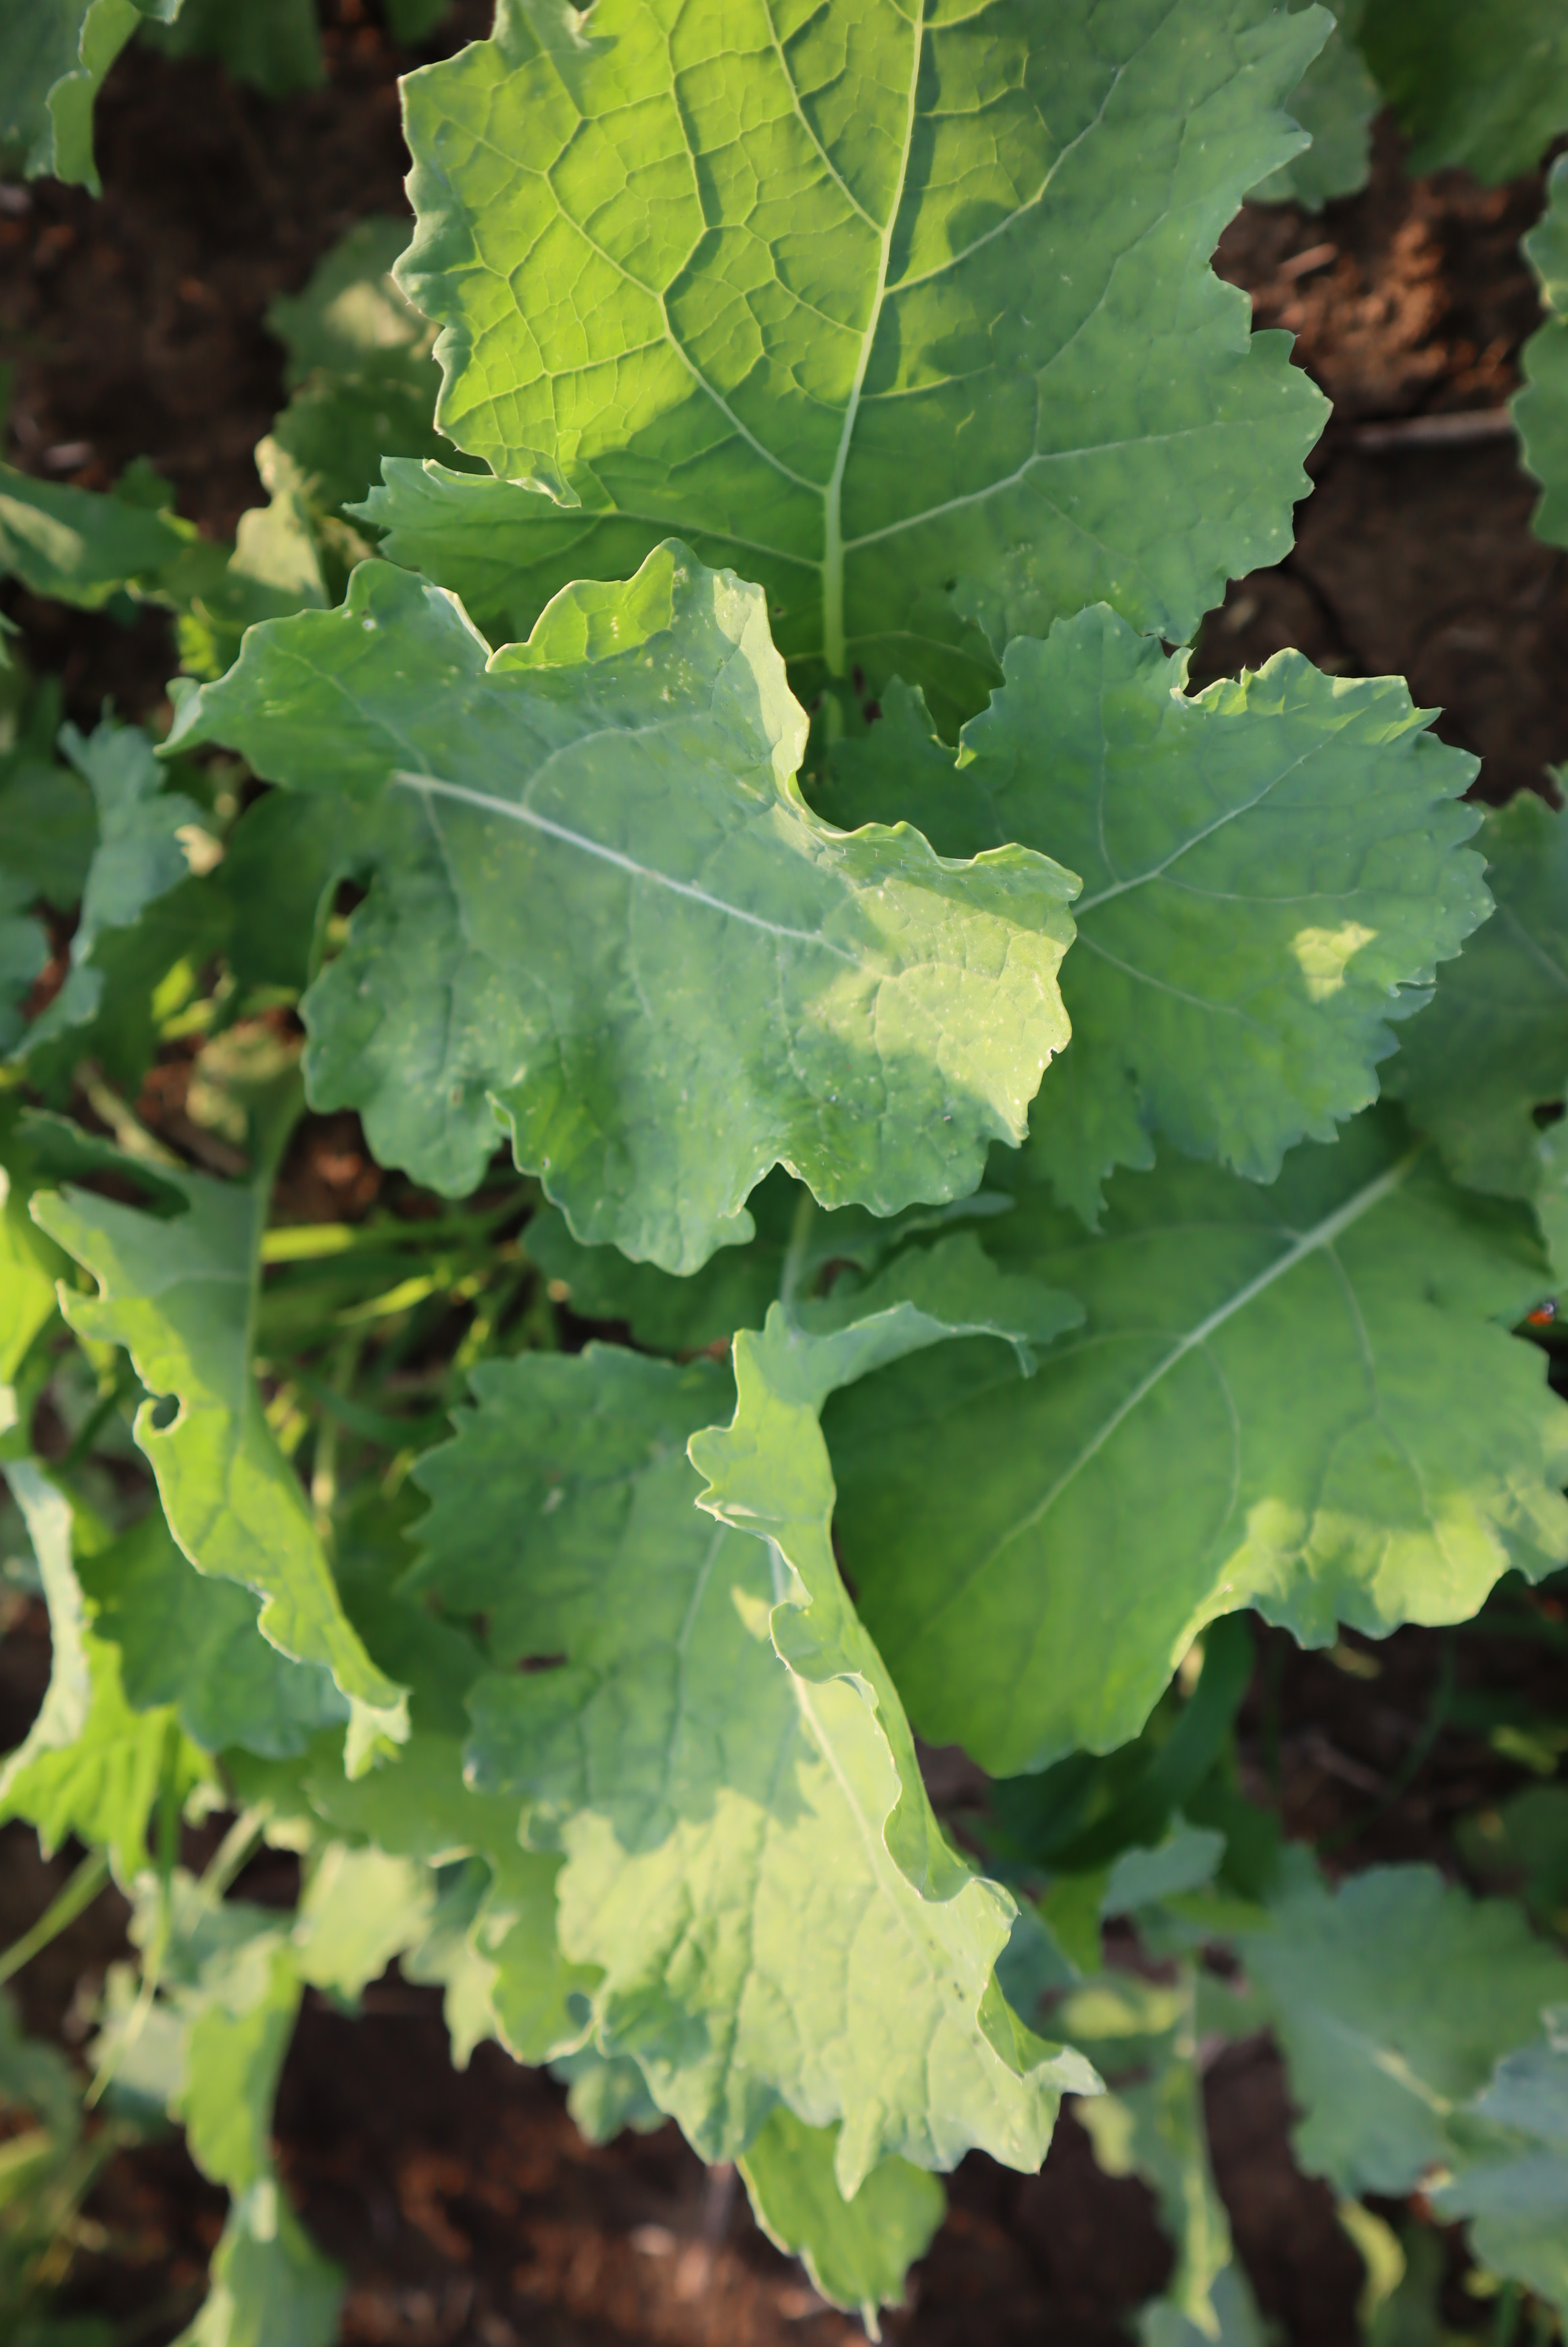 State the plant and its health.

cauliflower, healthy
